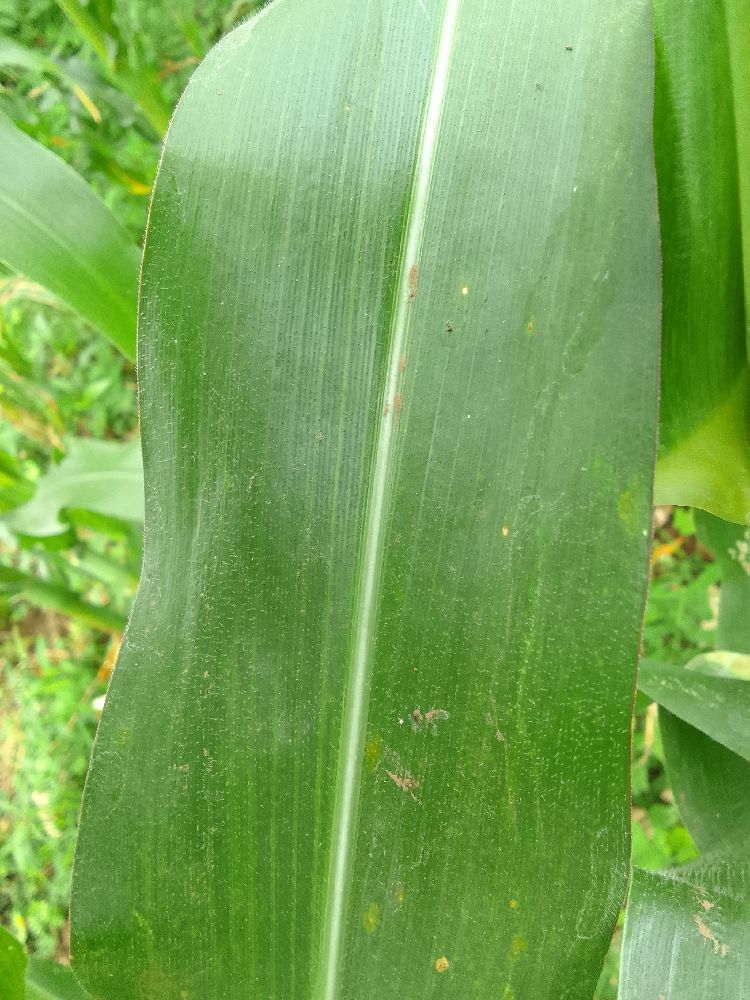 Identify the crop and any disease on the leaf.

maize, healthy
